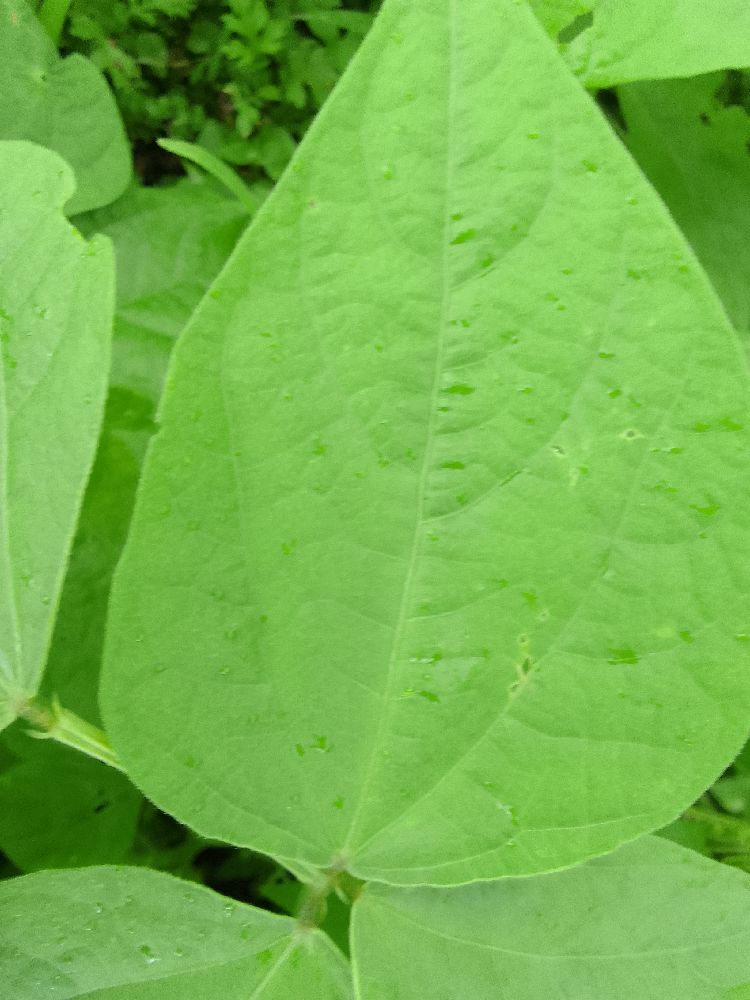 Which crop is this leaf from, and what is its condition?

common bean, healthy
